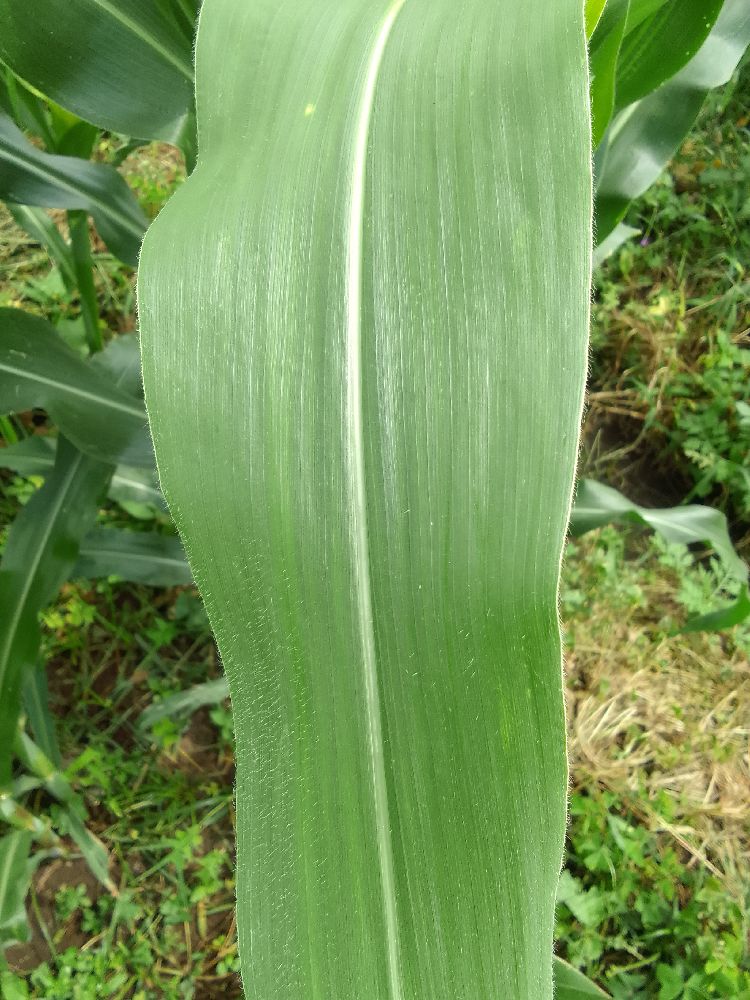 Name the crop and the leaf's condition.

maize, healthy
